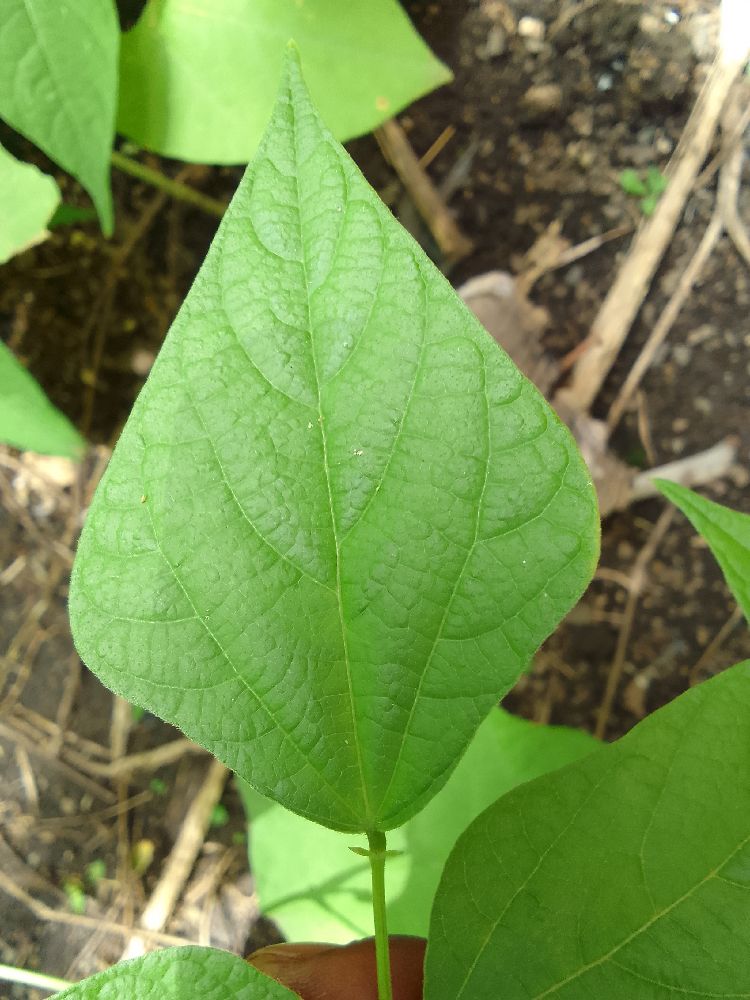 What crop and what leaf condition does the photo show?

common bean, healthy
